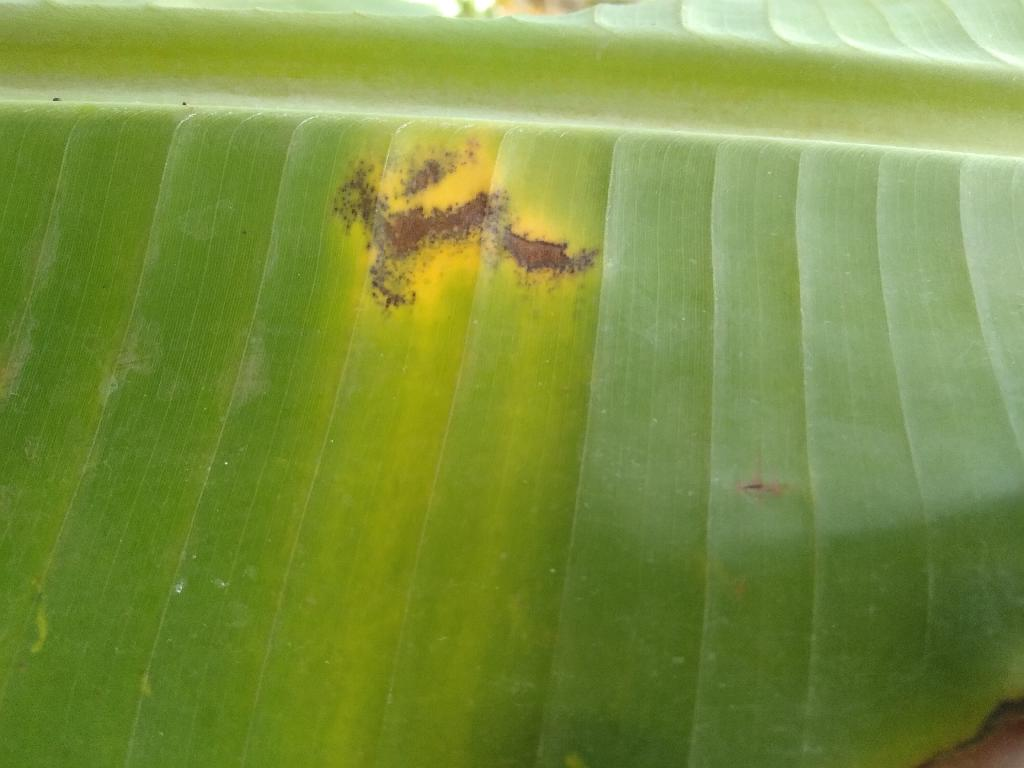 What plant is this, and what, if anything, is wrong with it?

banana, black sigatoka
